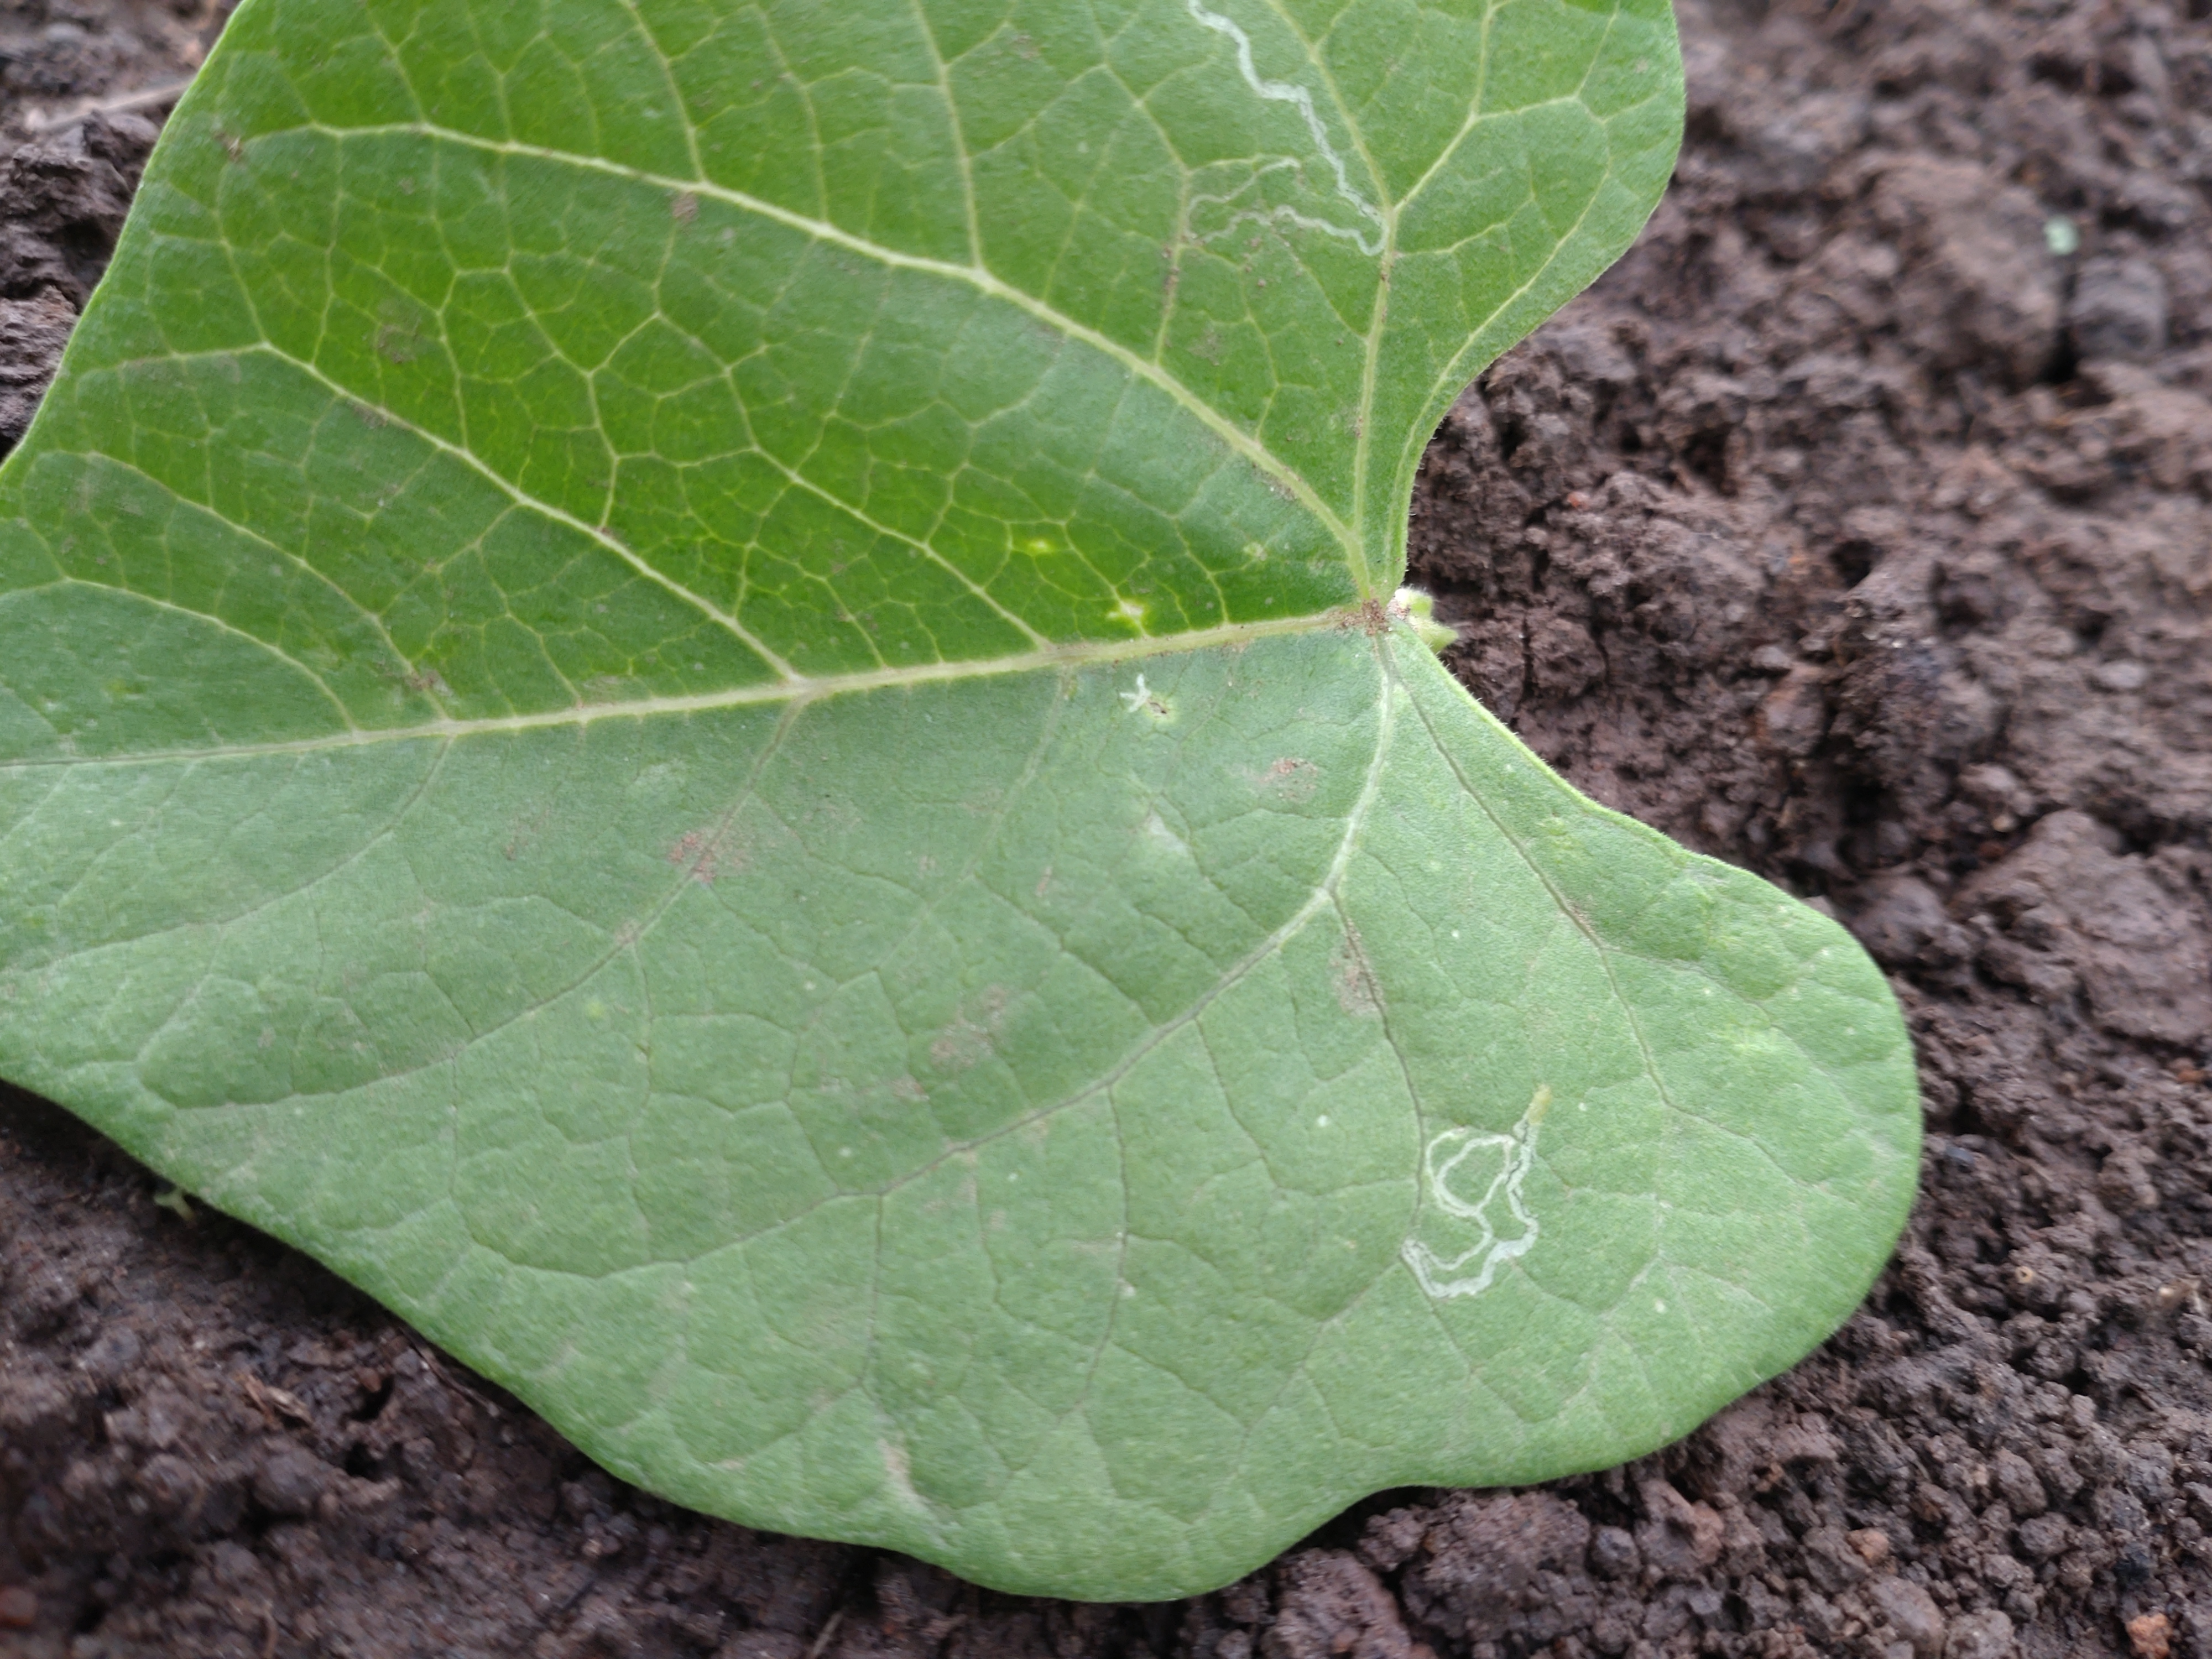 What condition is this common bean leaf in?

healthy
